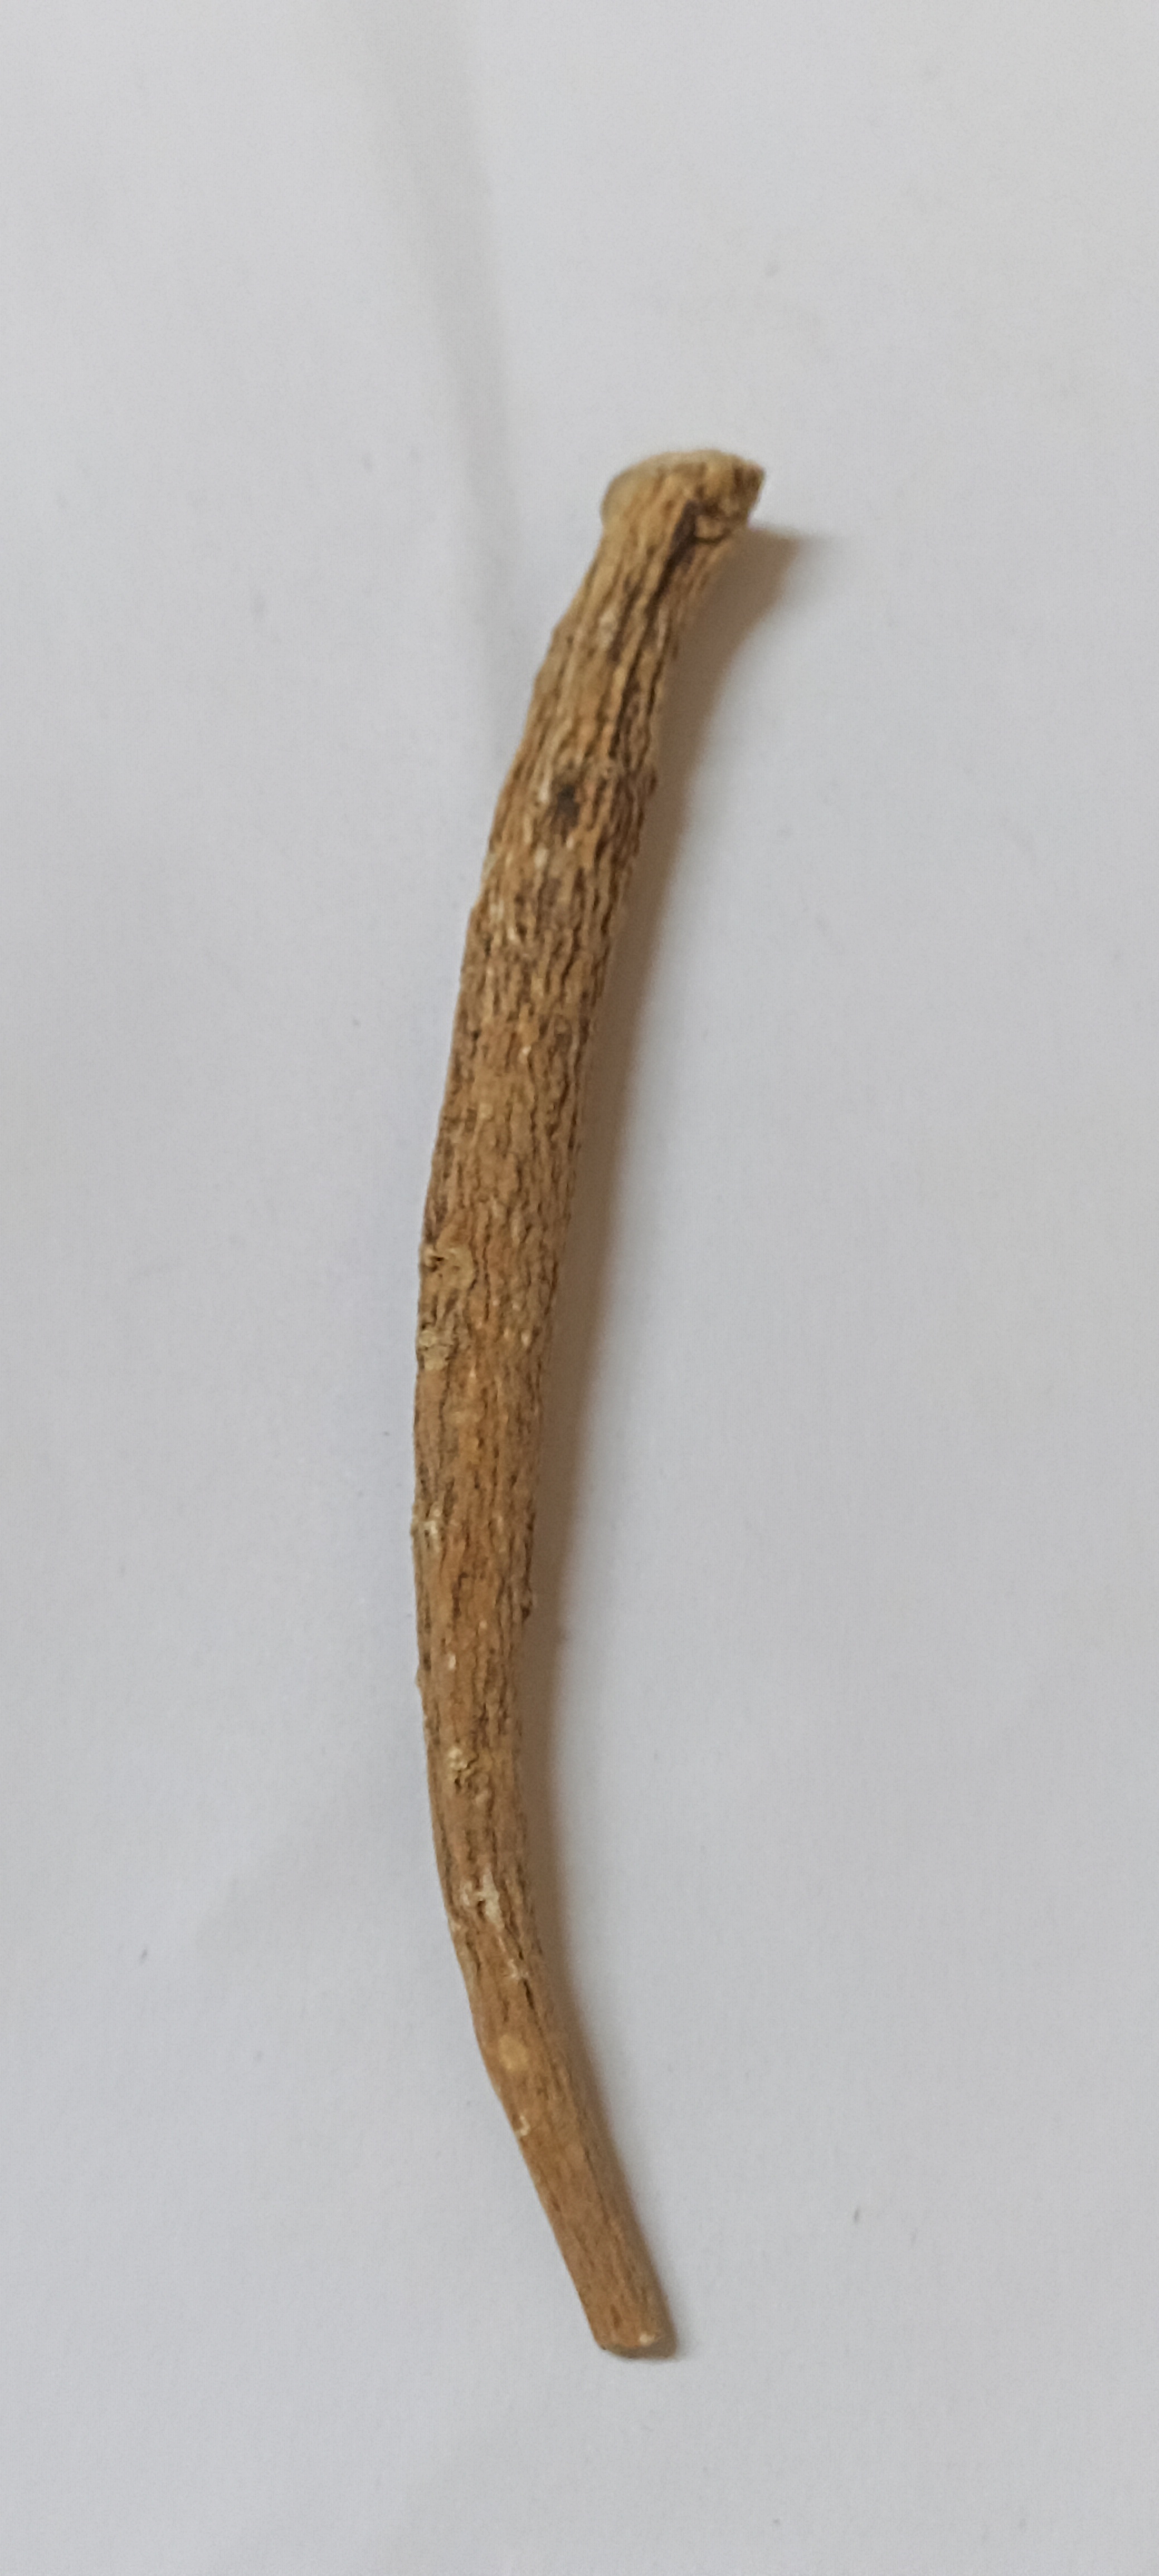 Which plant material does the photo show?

ashwagandha
